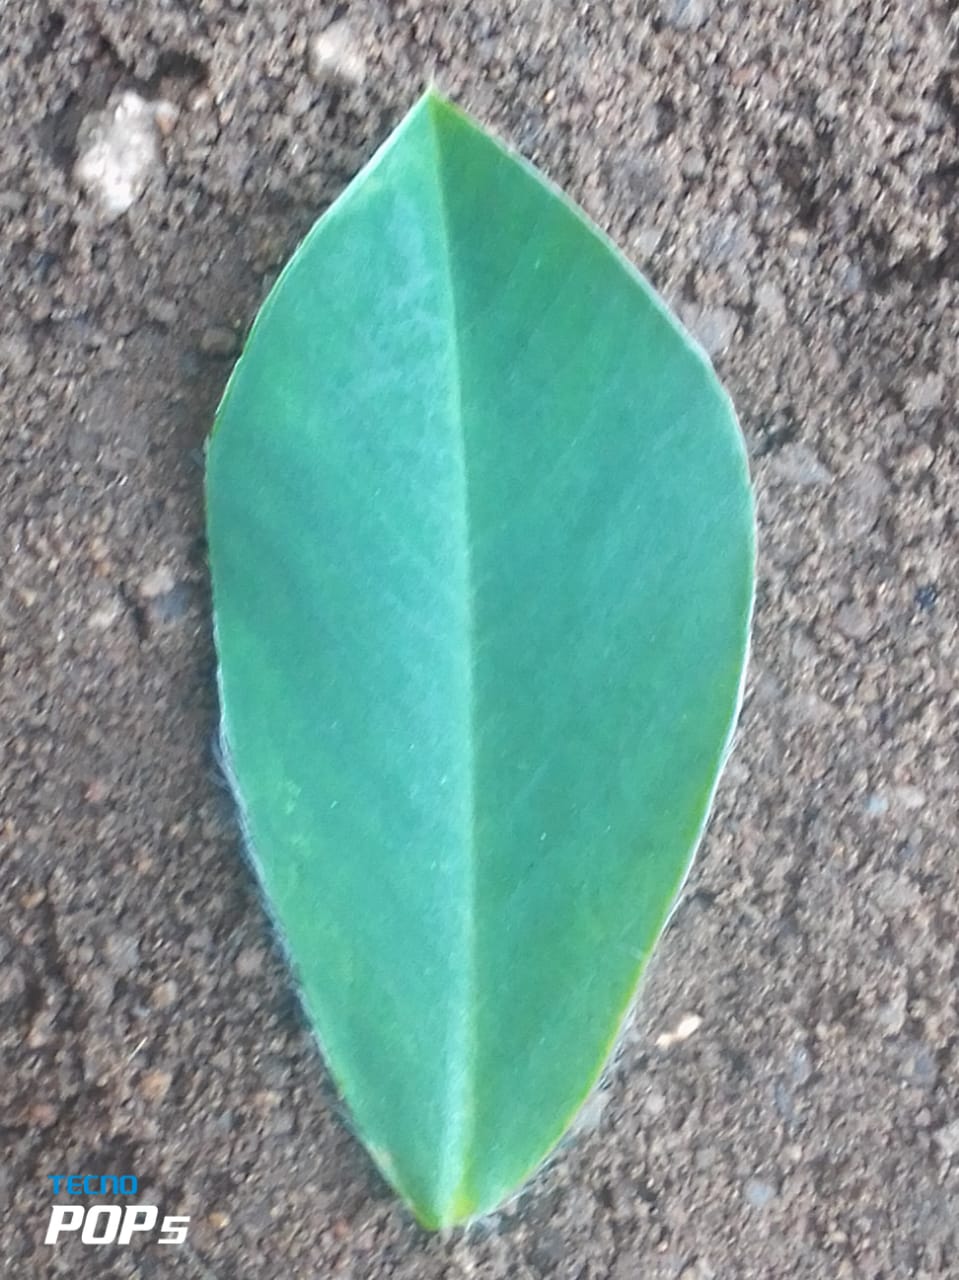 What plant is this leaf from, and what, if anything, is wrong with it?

peanut, healthy leaves
